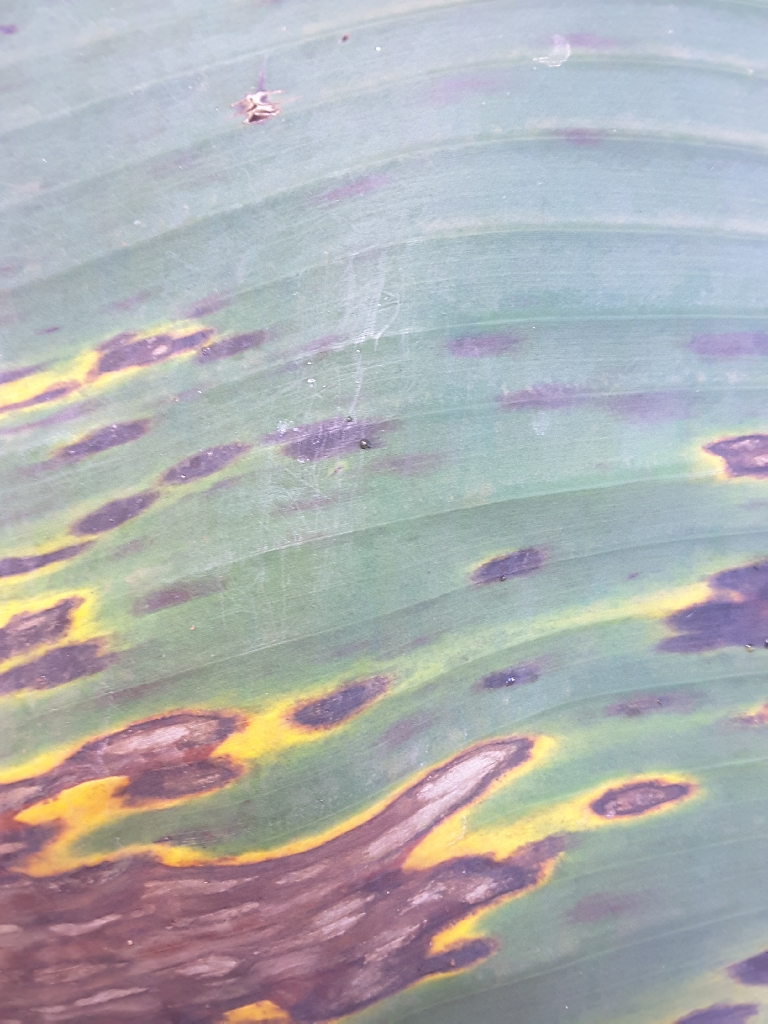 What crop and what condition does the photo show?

banana, black sigatoka
